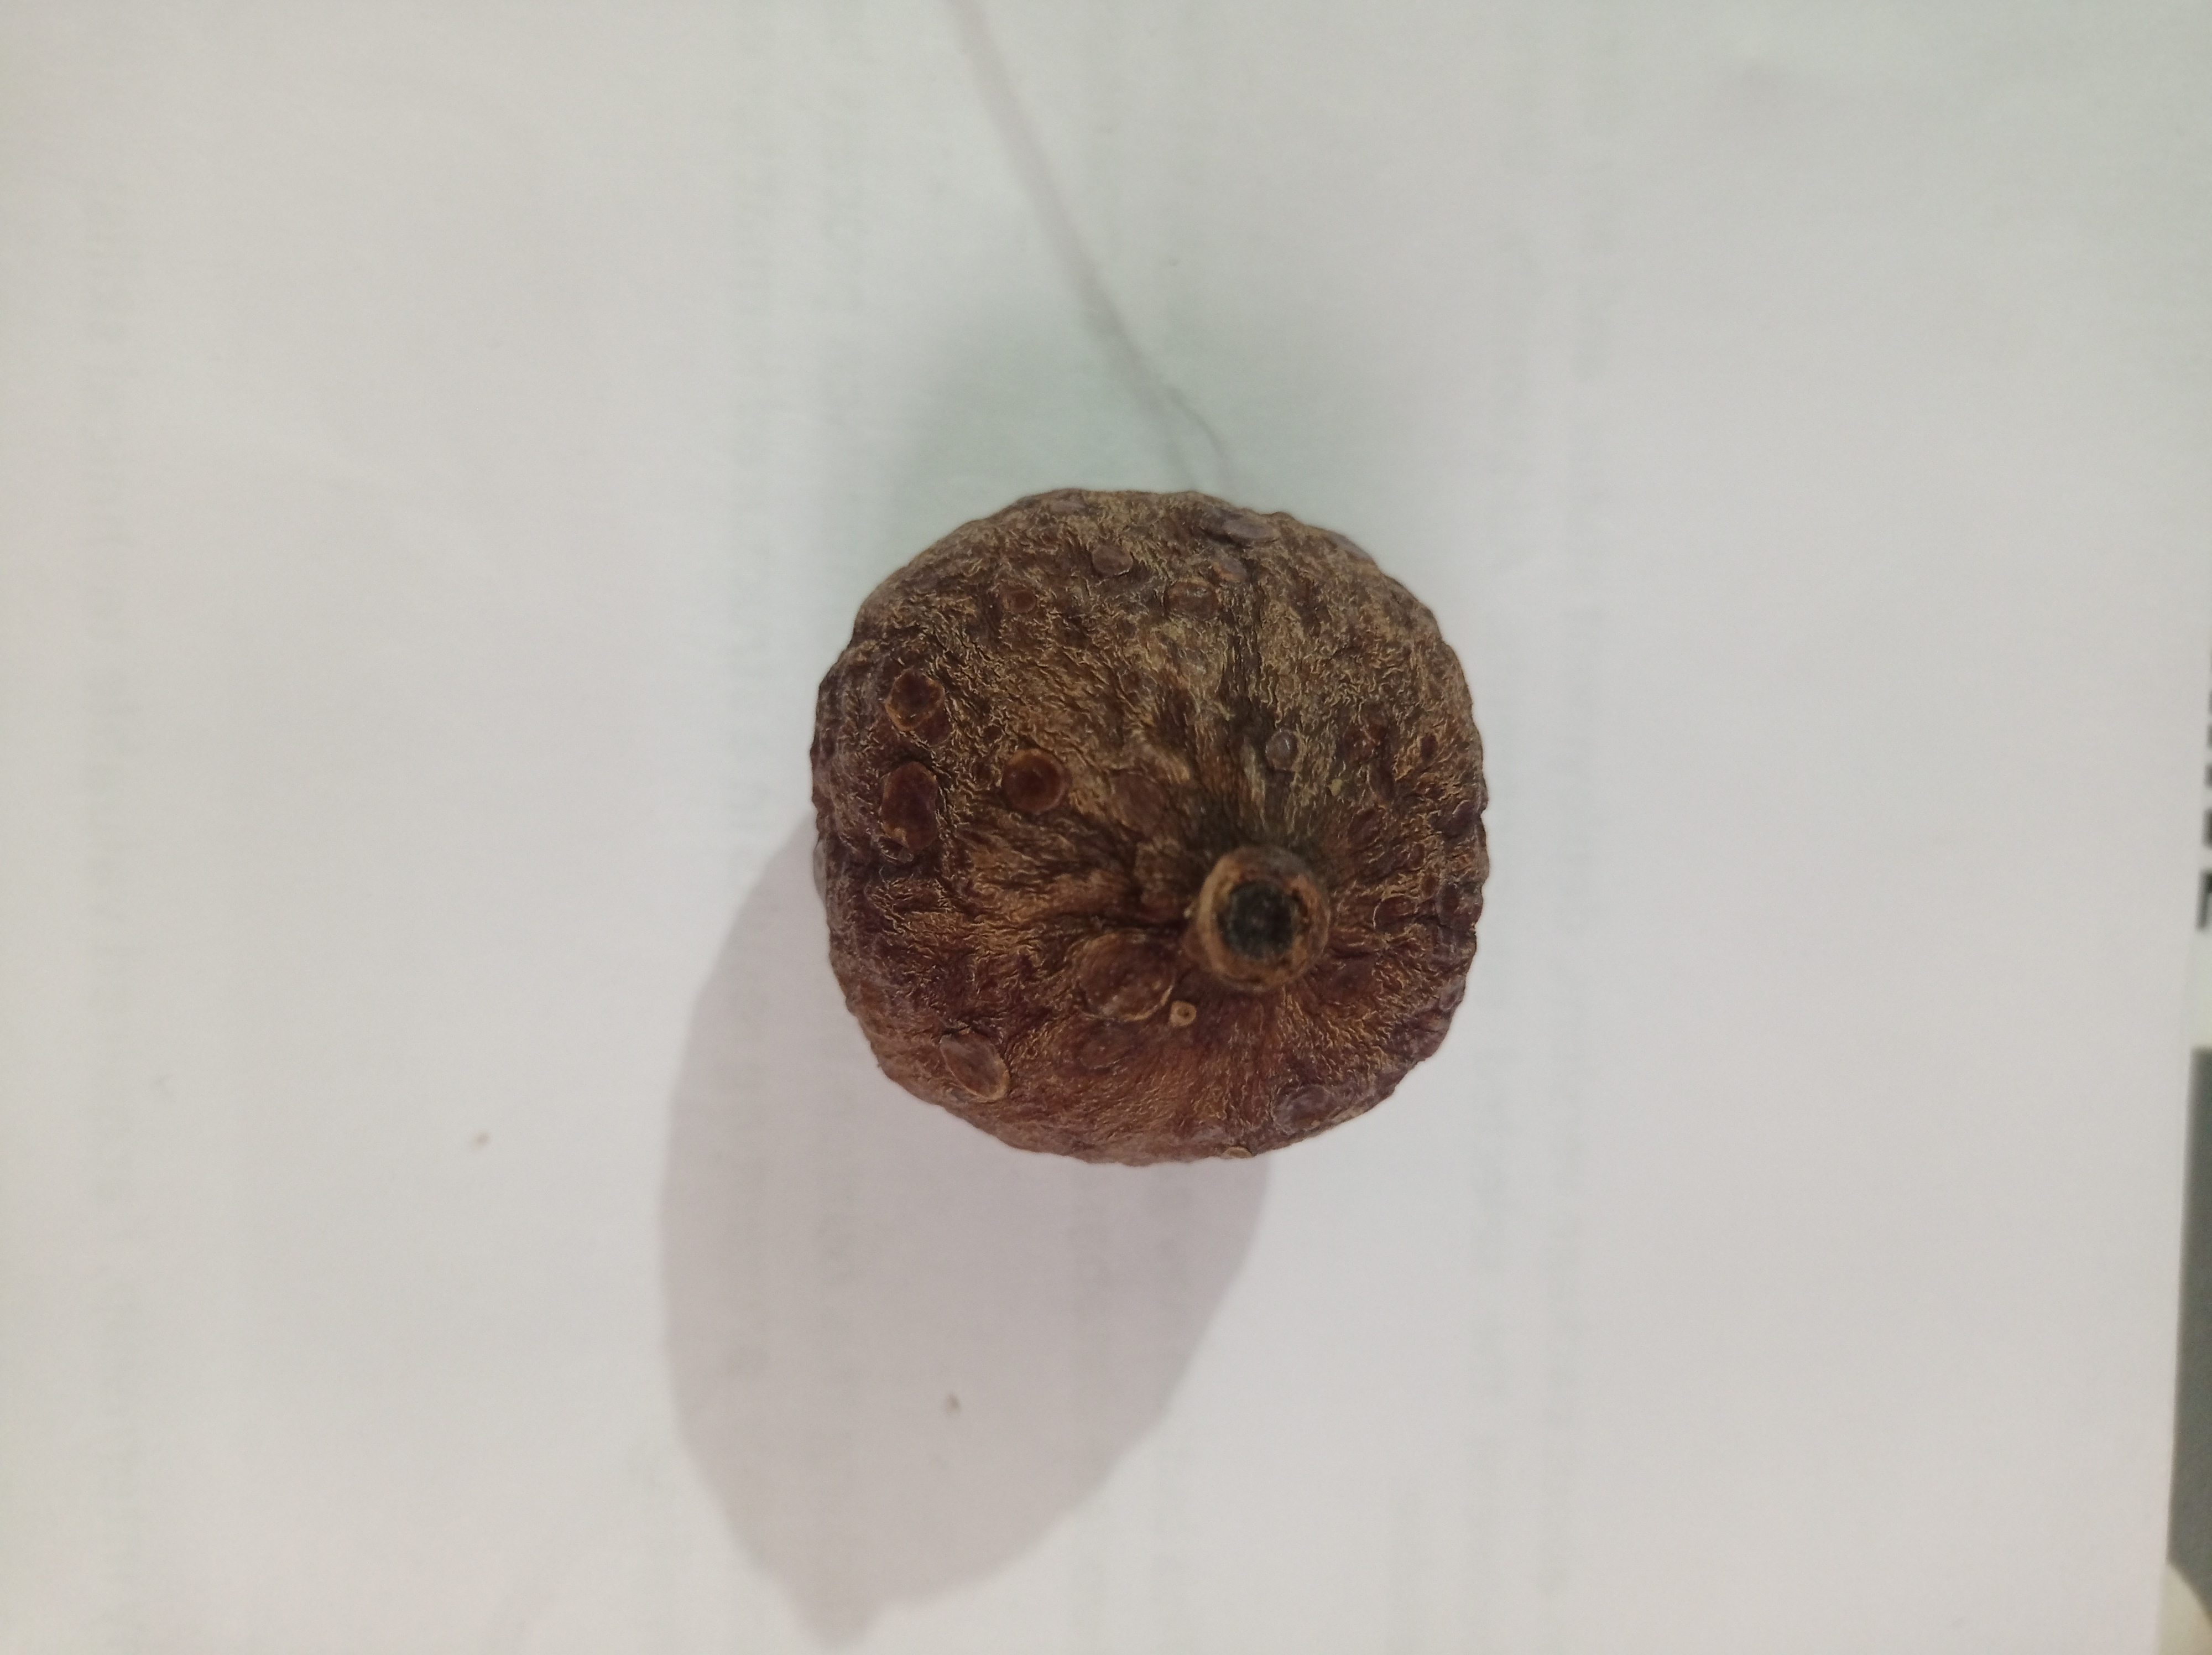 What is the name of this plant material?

madanphal
